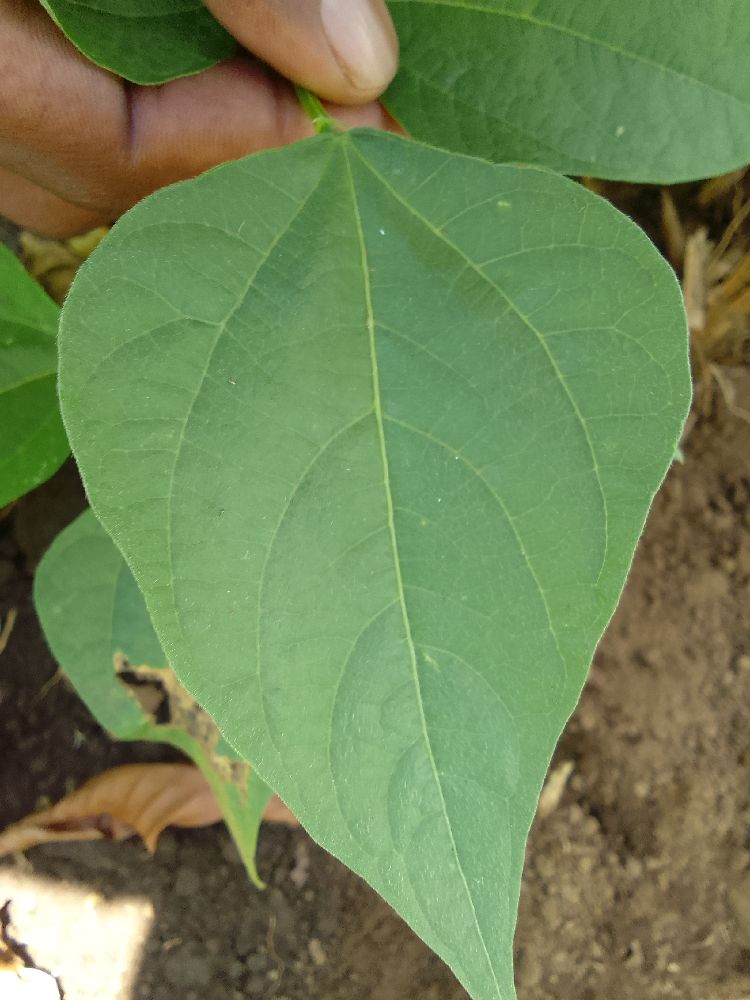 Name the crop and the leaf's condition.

common bean, healthy
